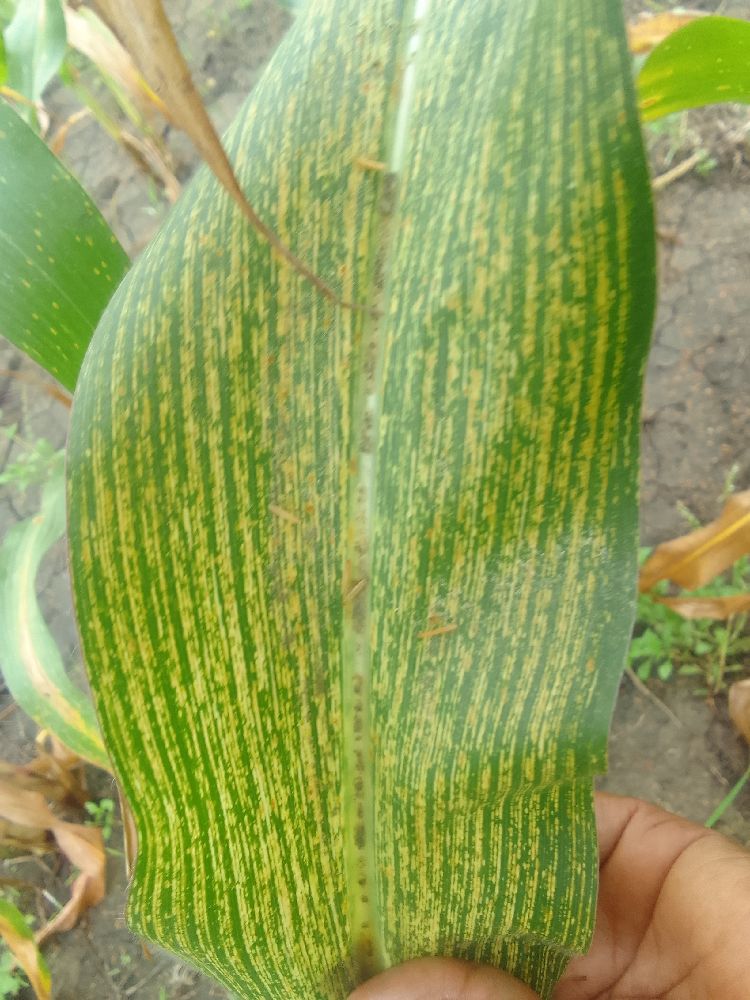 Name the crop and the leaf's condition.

maize, maize streak virus
